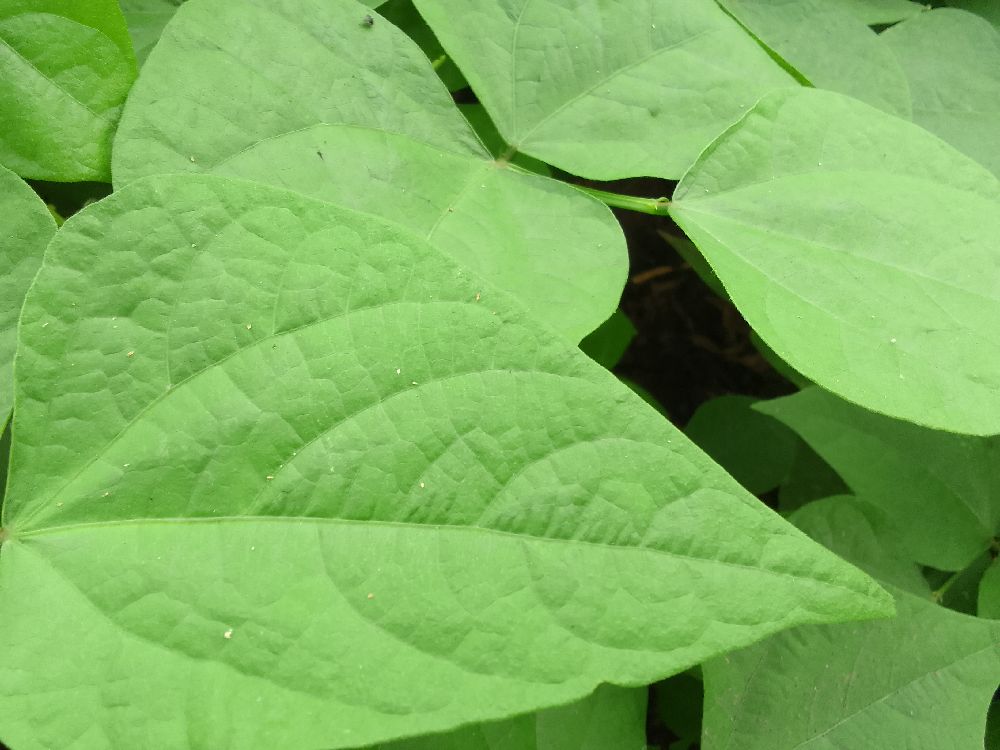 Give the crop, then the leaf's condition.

common bean, healthy
